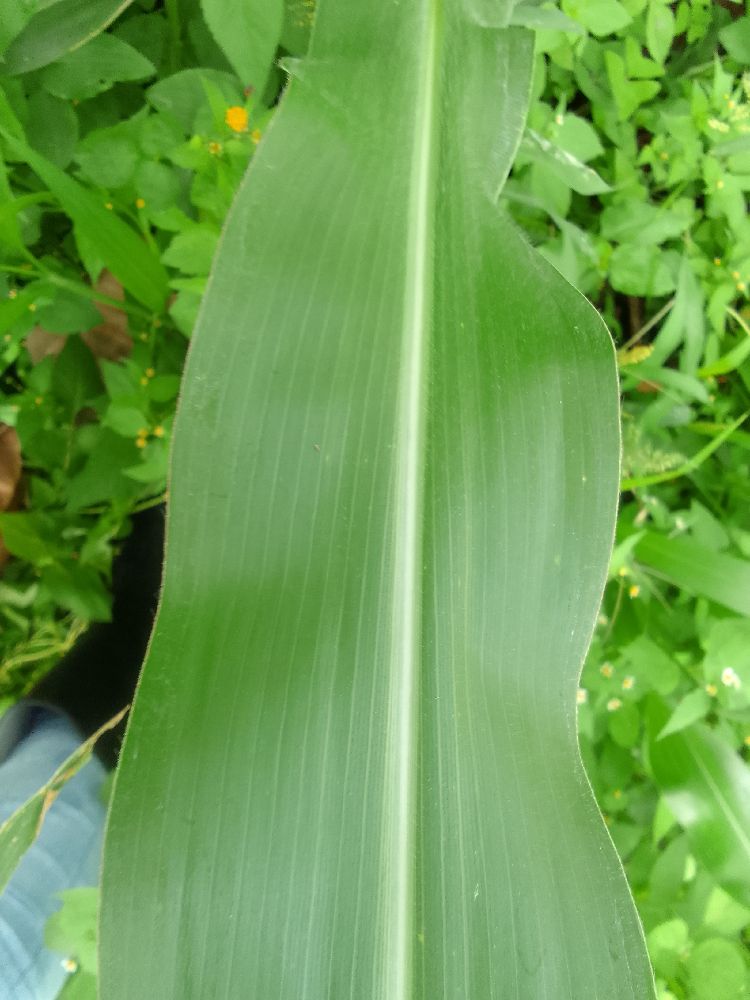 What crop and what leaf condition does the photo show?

maize, healthy
